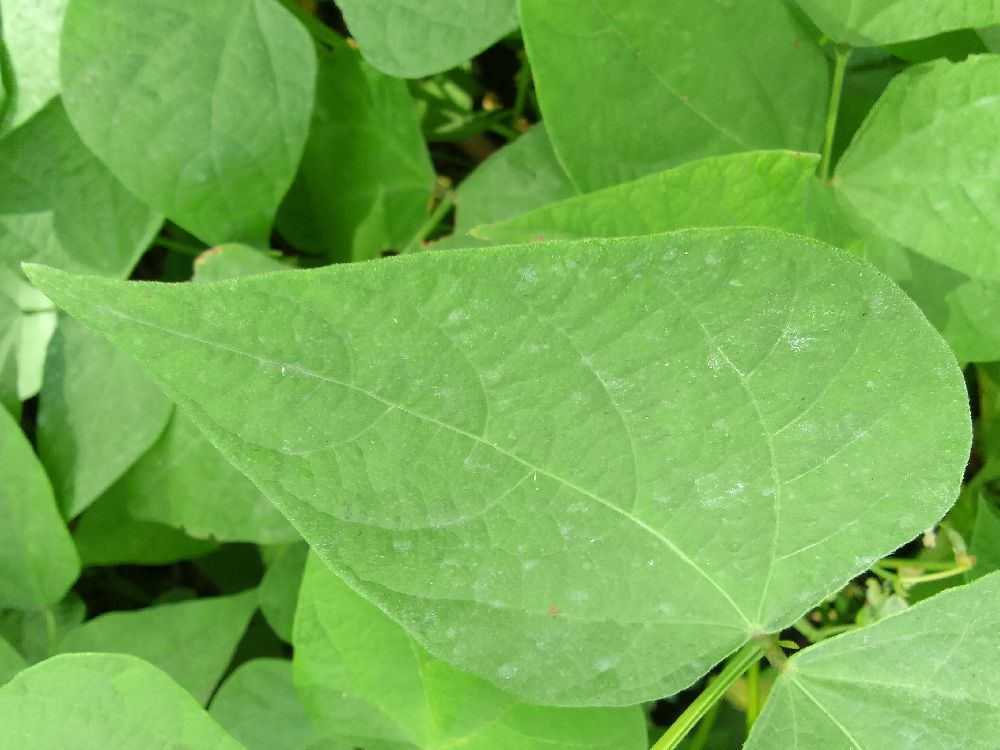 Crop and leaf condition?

common bean, healthy
